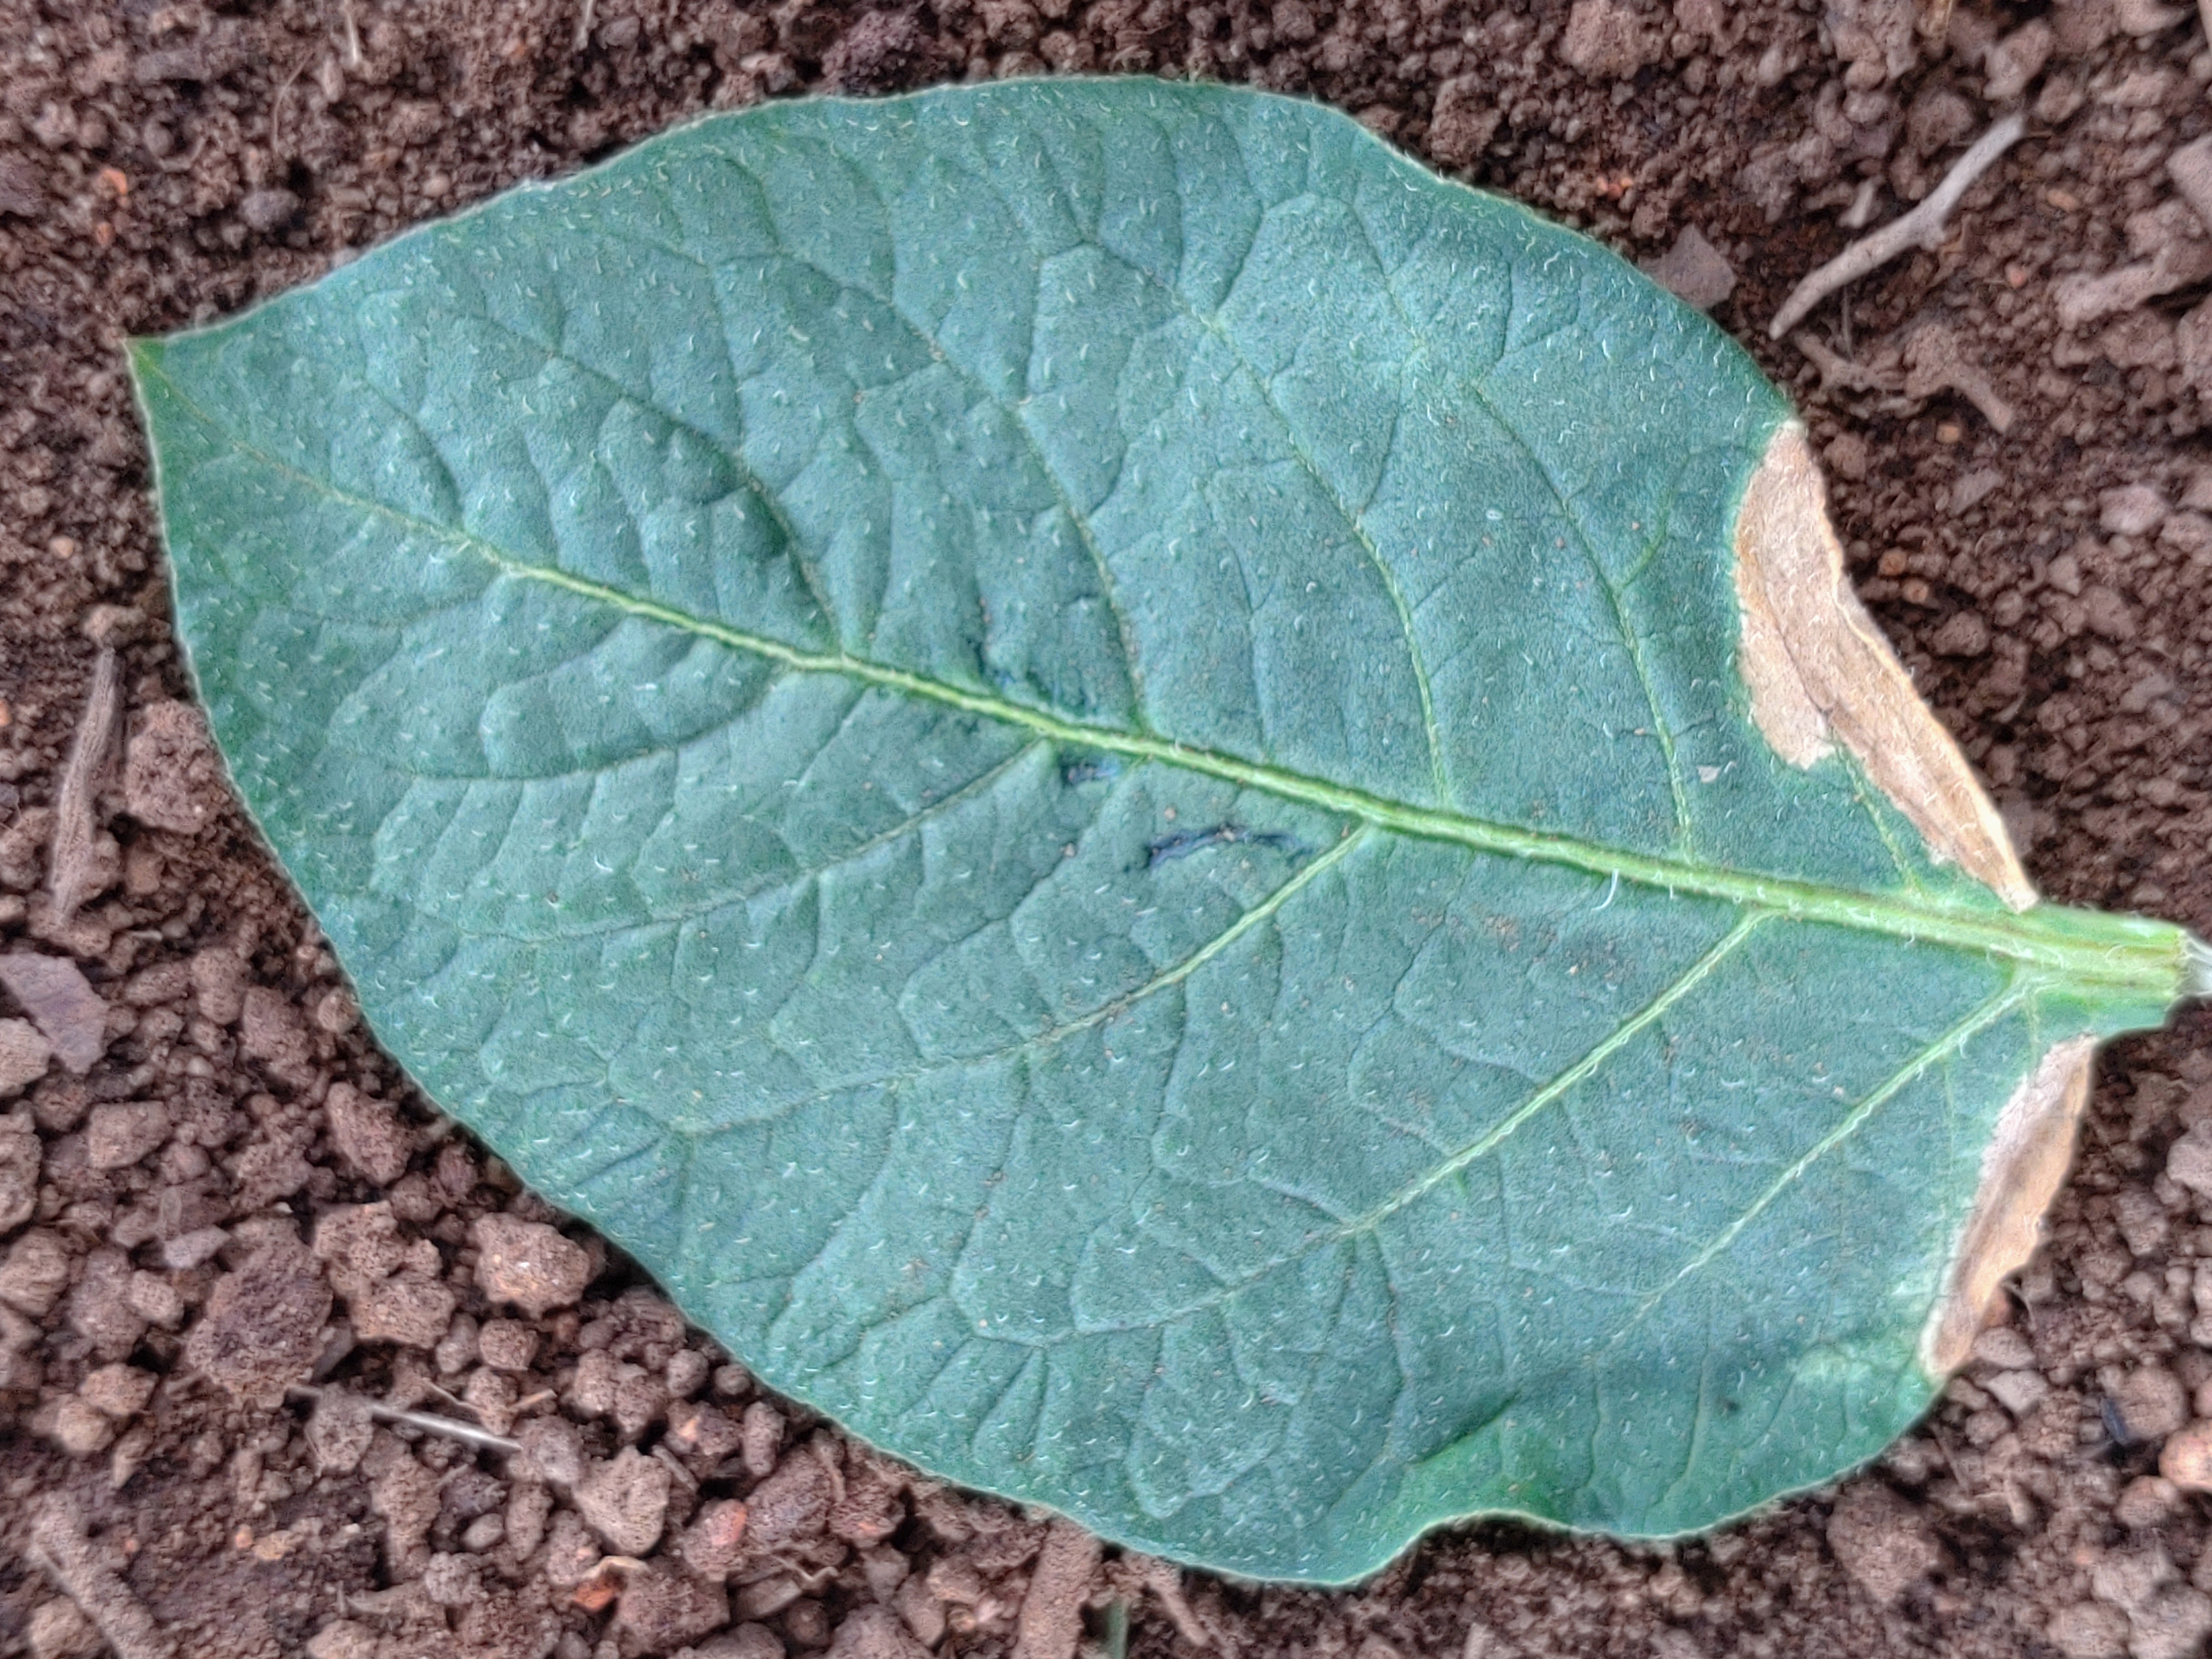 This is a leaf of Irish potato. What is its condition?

early blight
